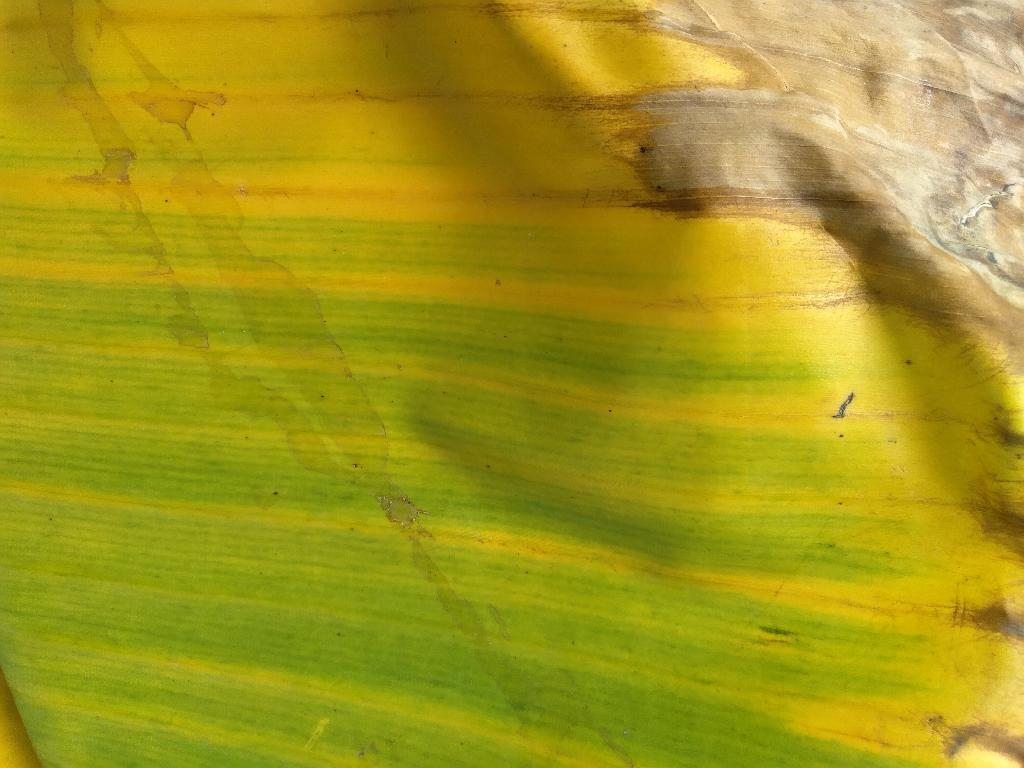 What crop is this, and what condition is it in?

banana, fusarium wilt race 1
